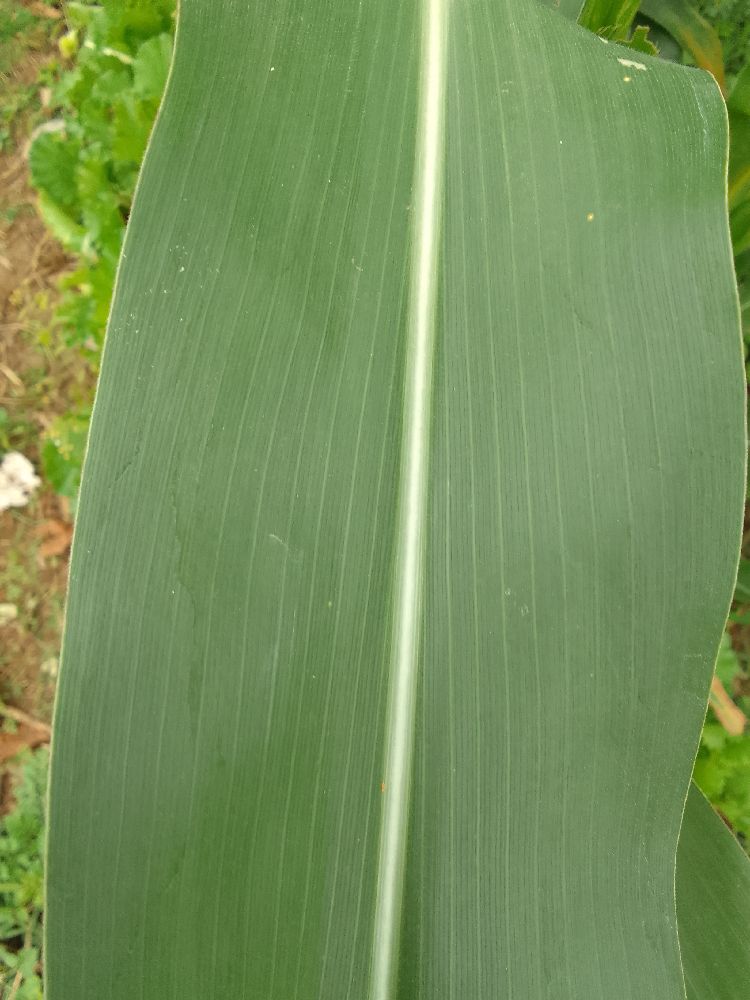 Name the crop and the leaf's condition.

maize, healthy
